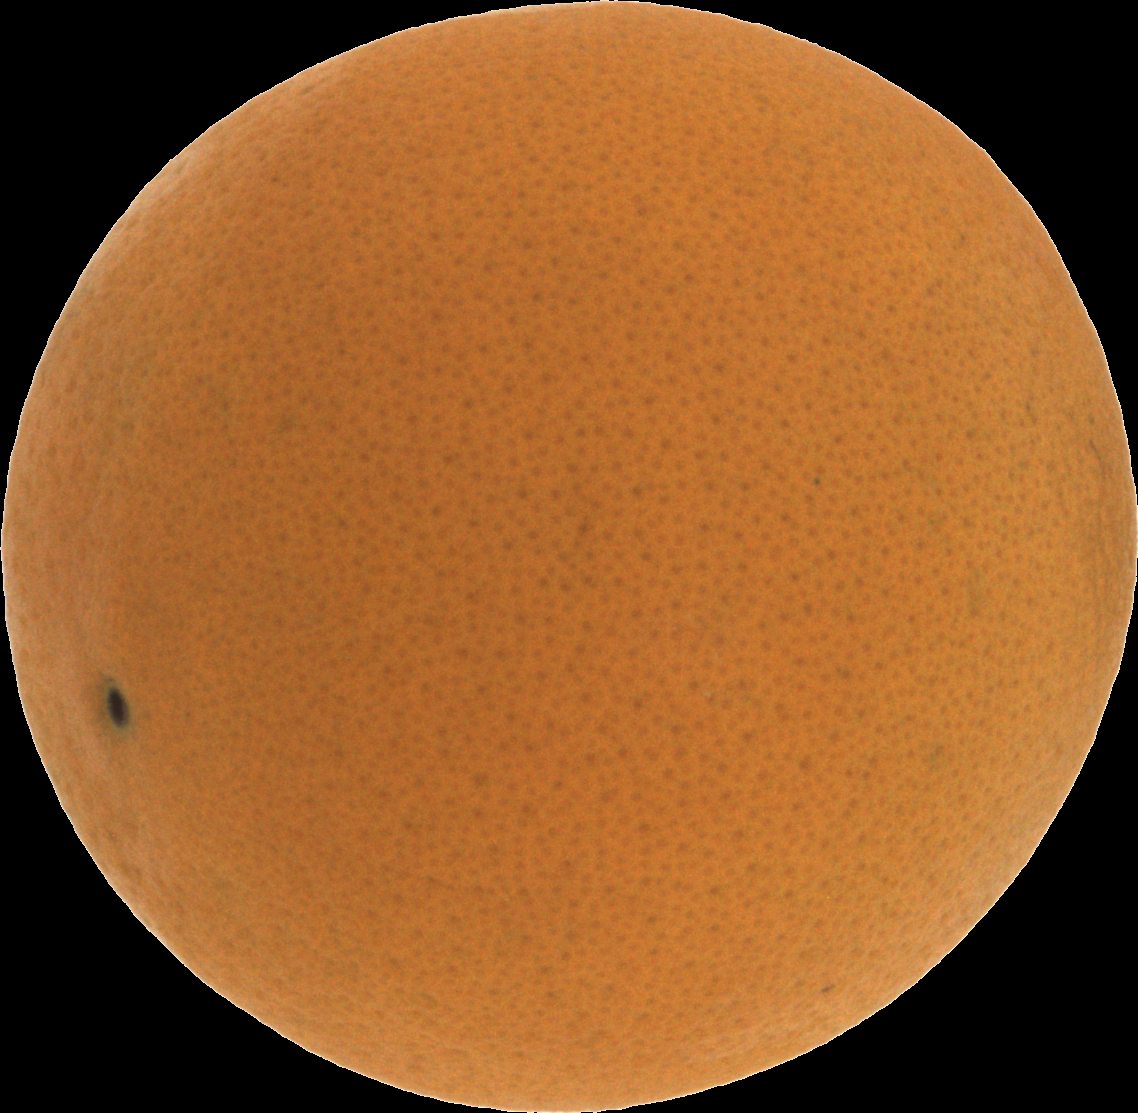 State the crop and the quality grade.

orange, good
